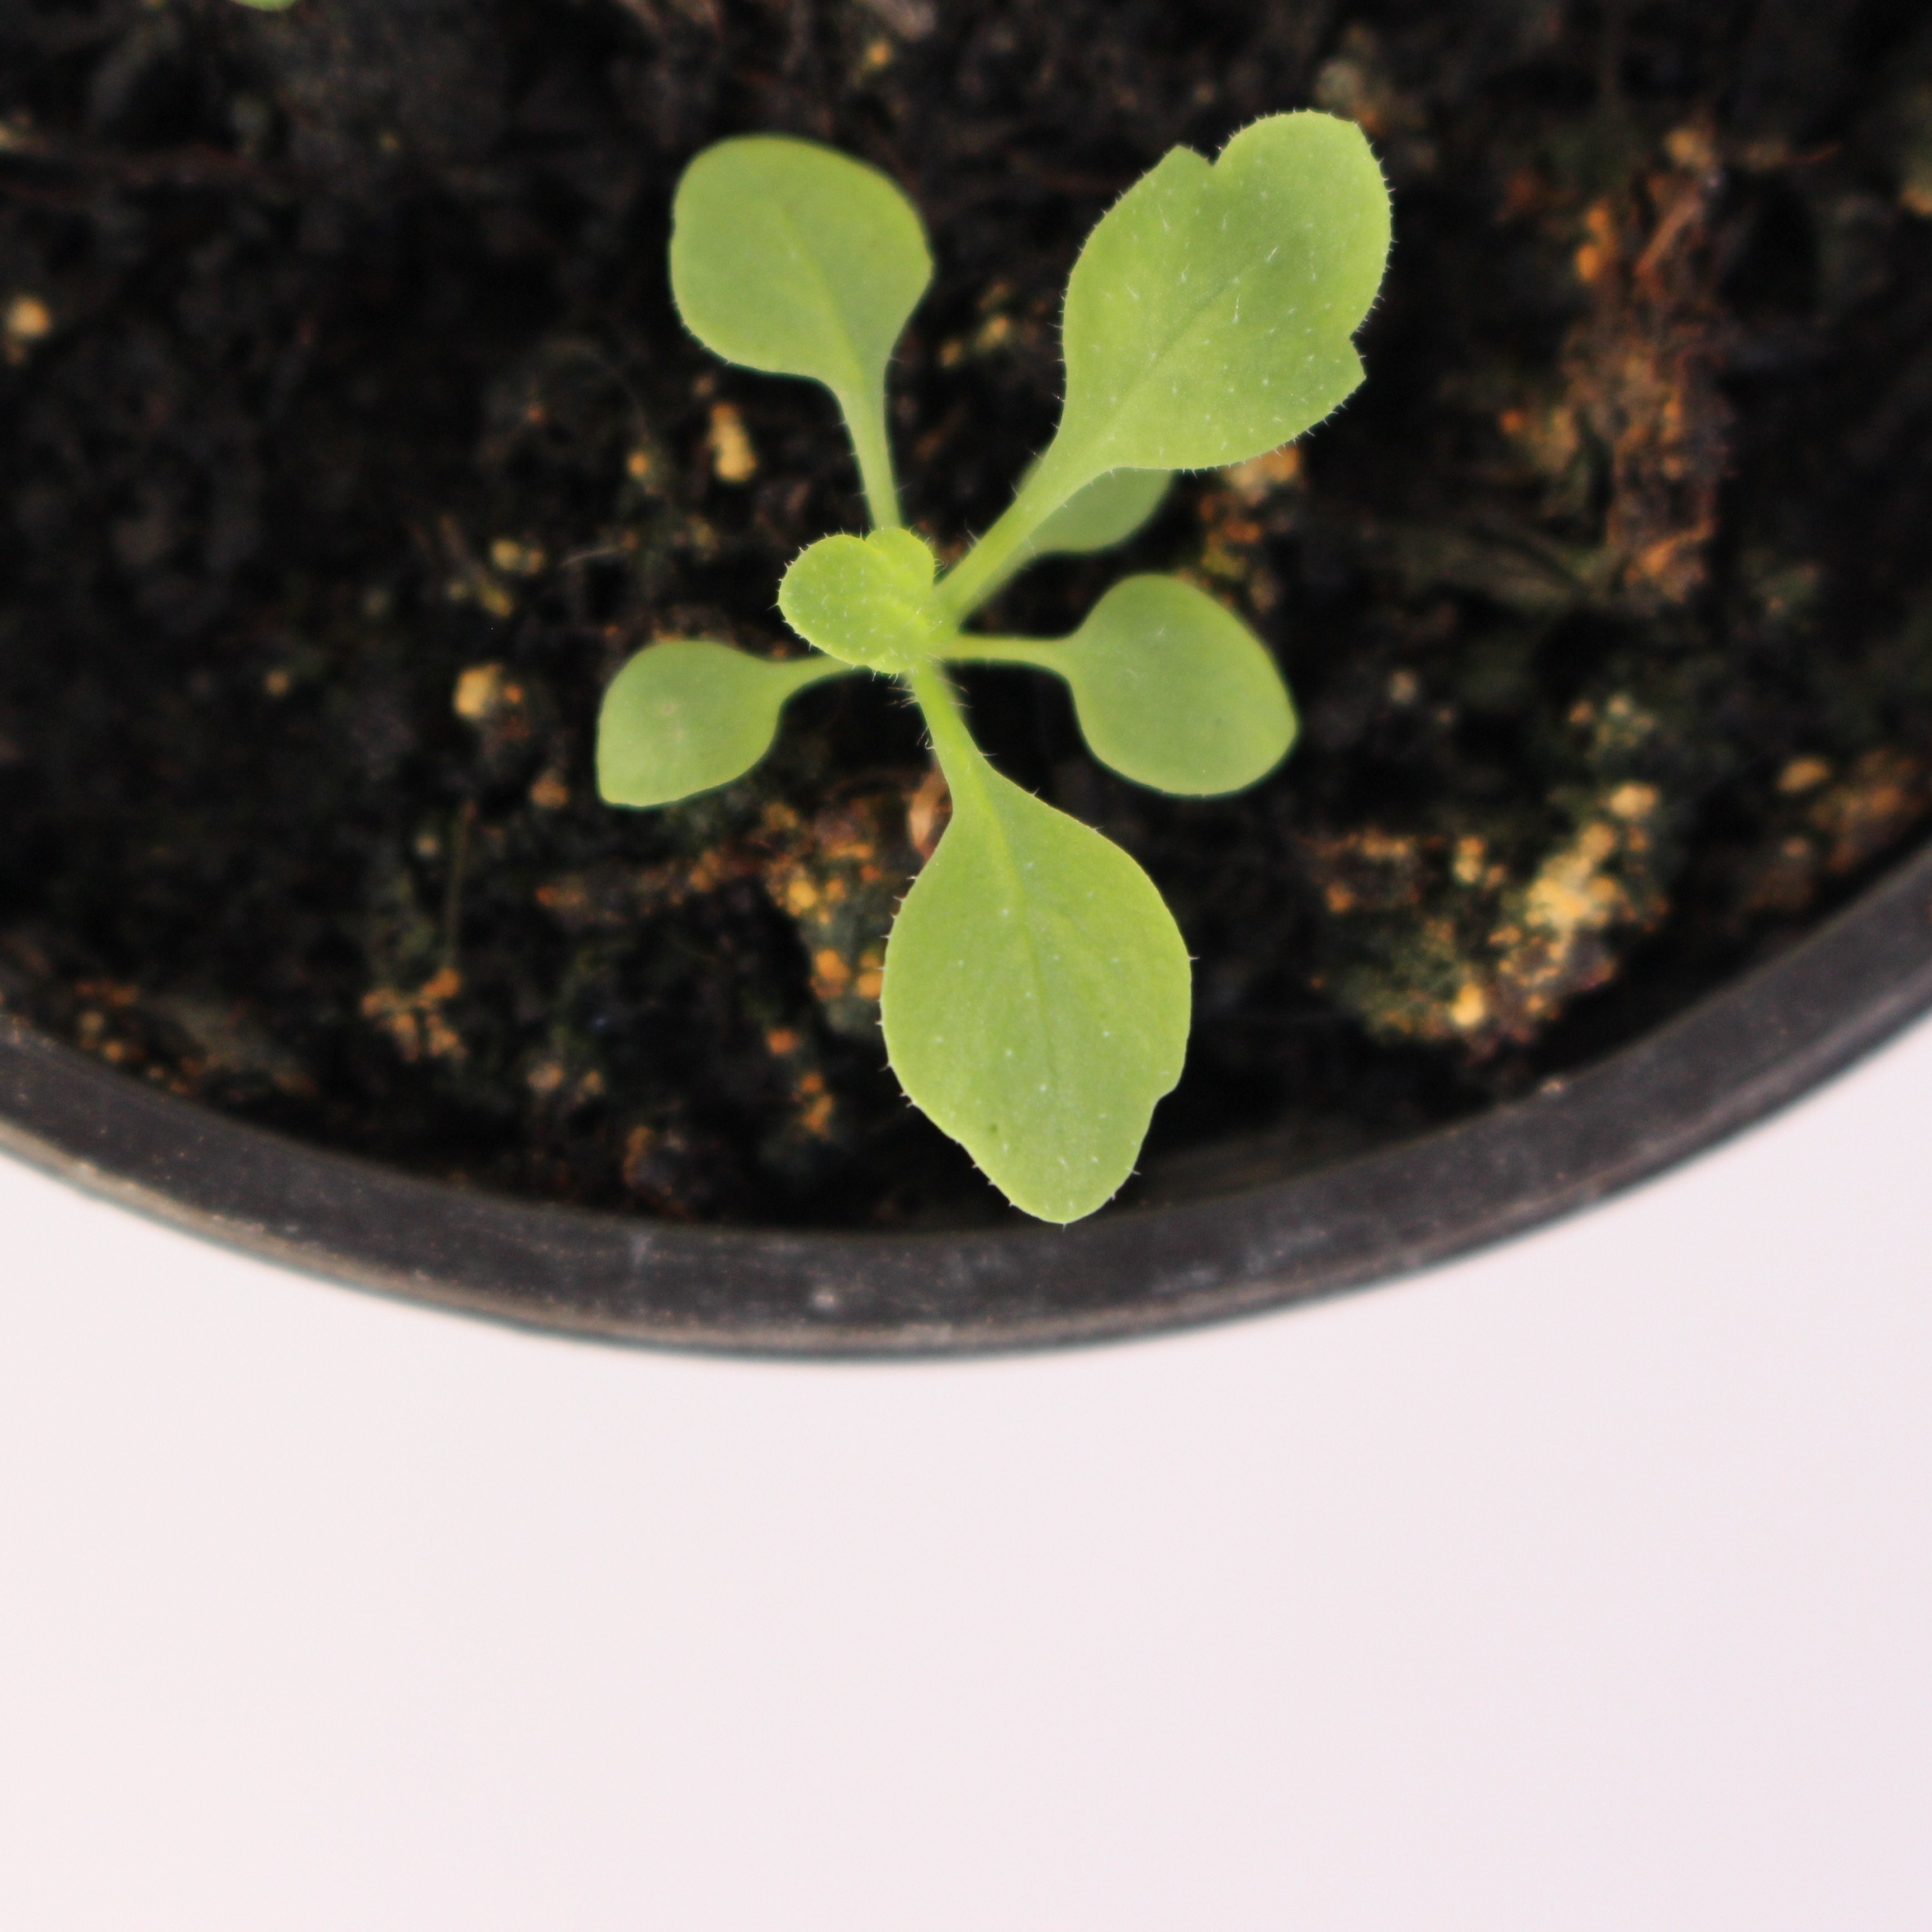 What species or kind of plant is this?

Papaver rhoeas
